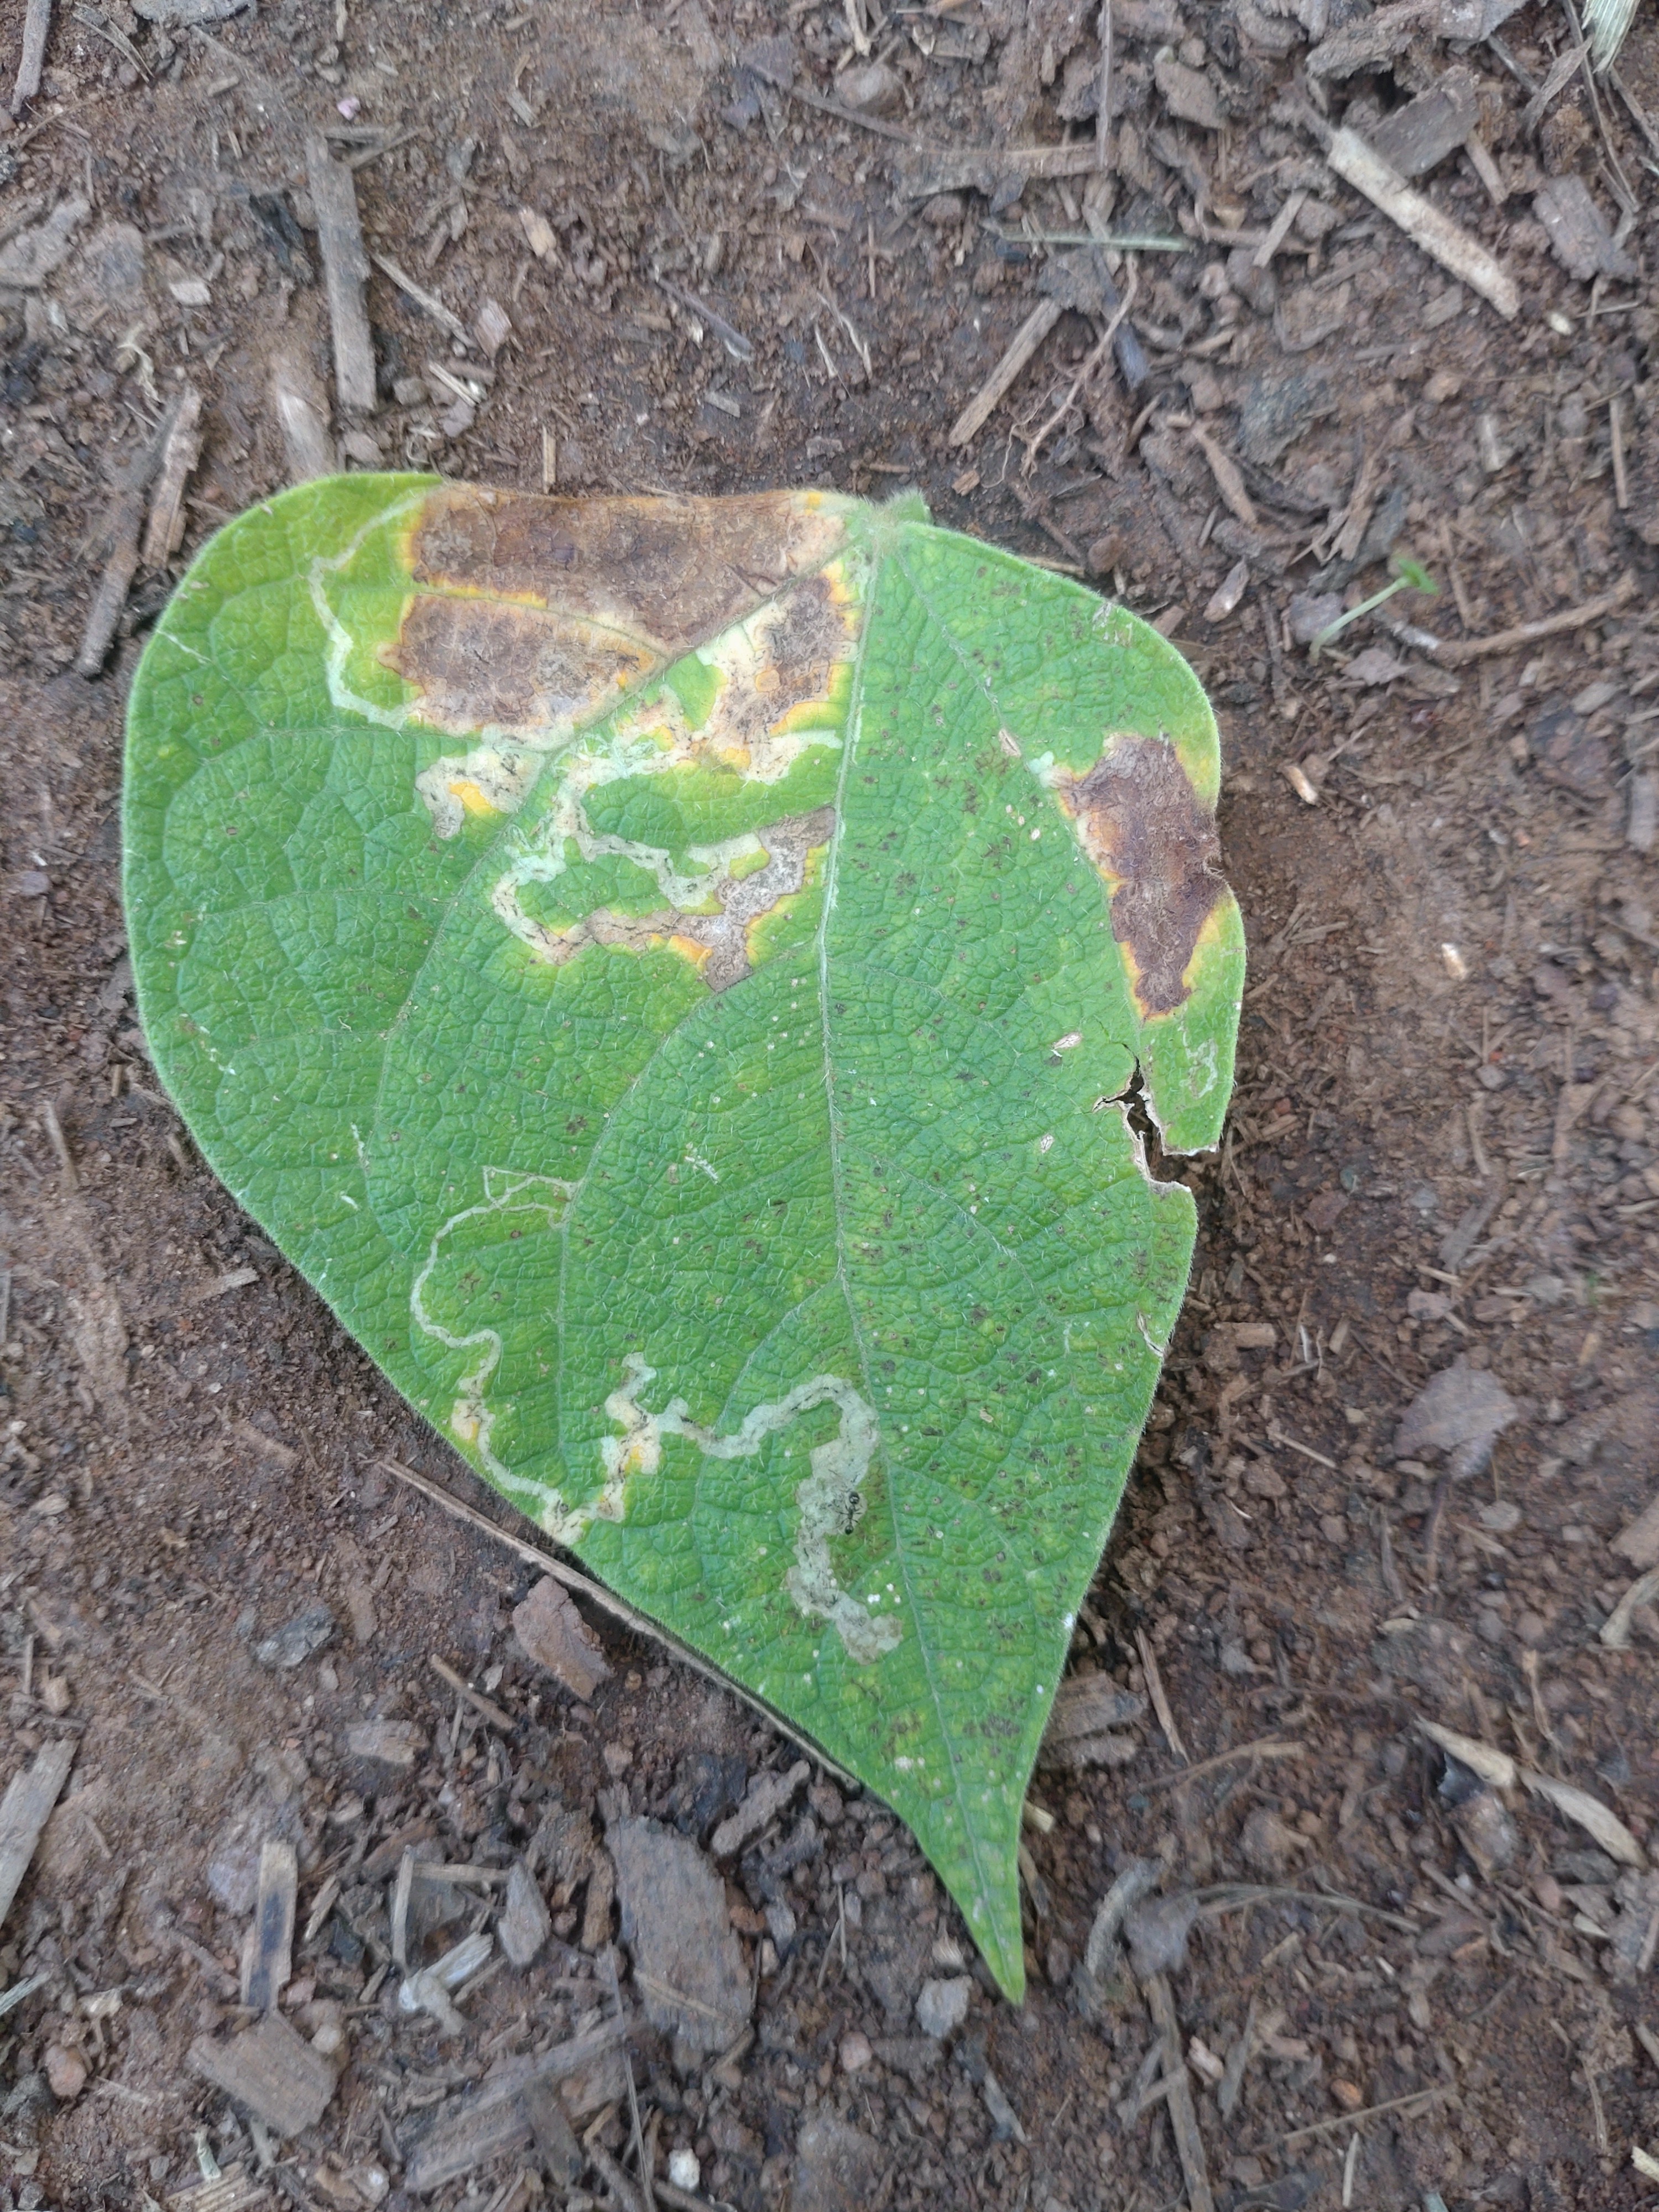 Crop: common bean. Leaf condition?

anthracnose
